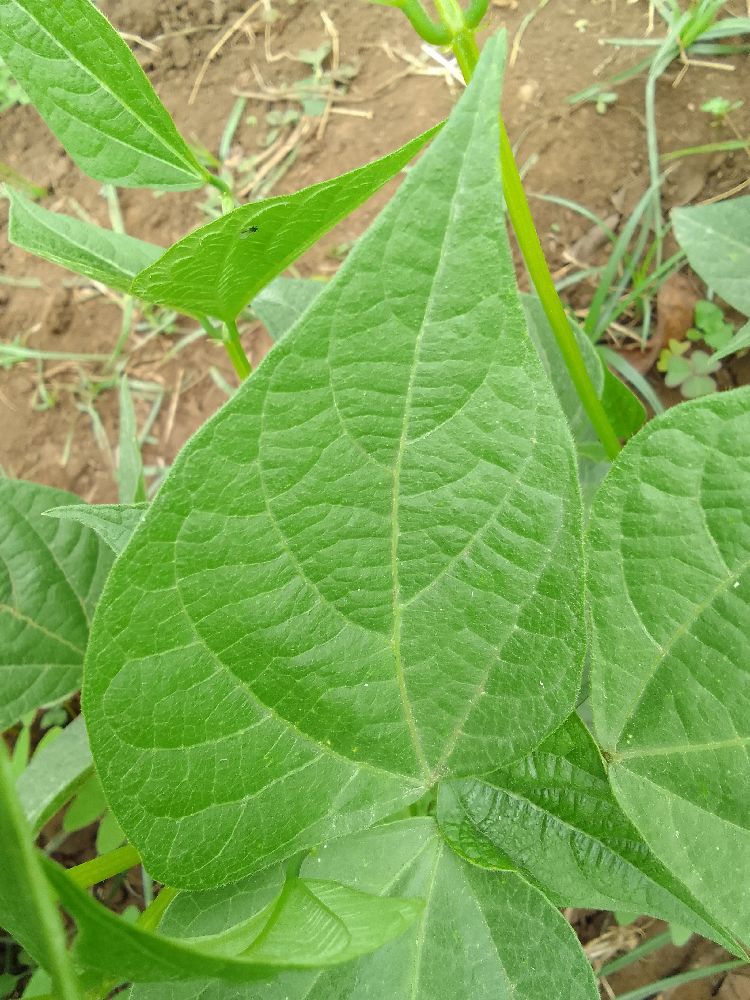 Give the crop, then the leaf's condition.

common bean, healthy
